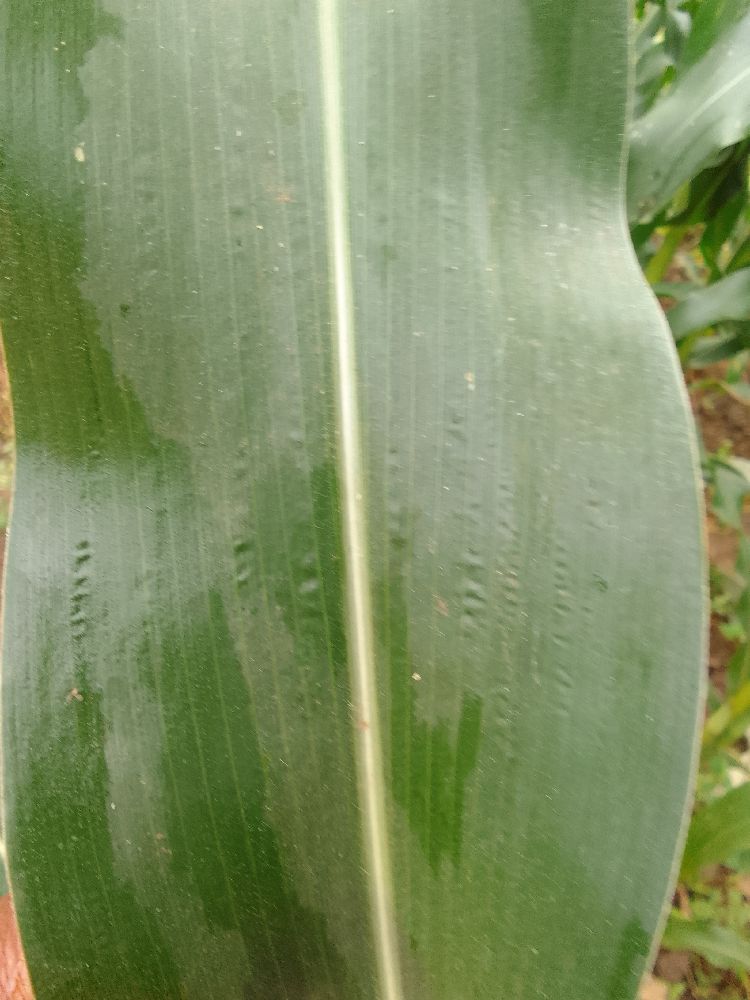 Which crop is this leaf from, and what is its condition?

maize, healthy
